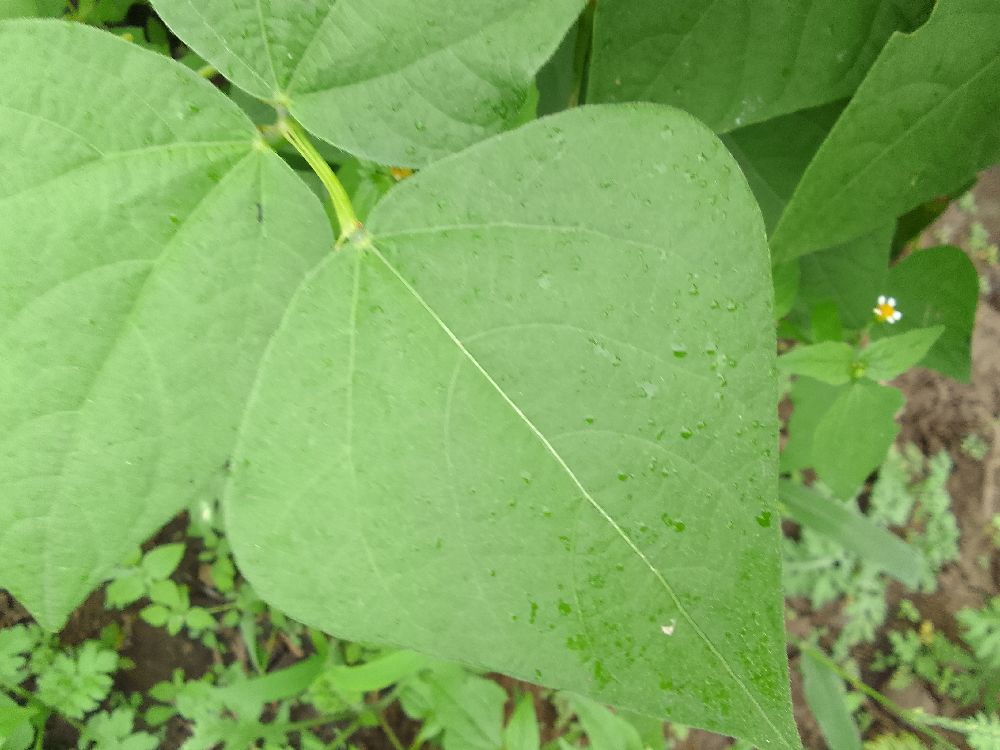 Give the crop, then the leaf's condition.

common bean, healthy
